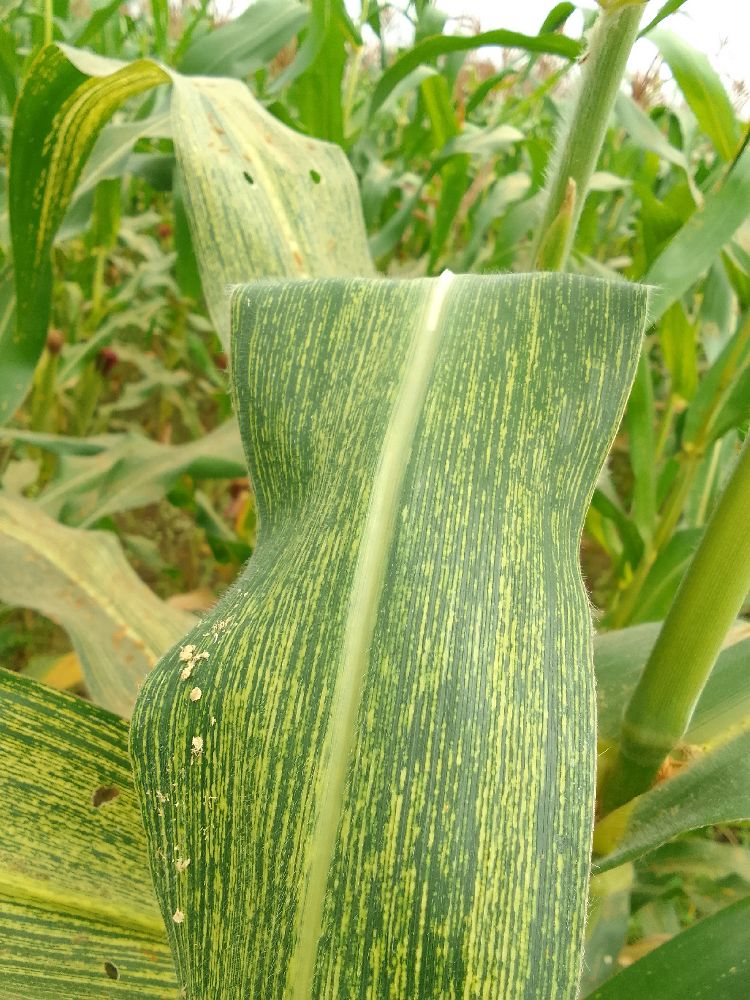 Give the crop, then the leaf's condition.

maize, maize streak virus
